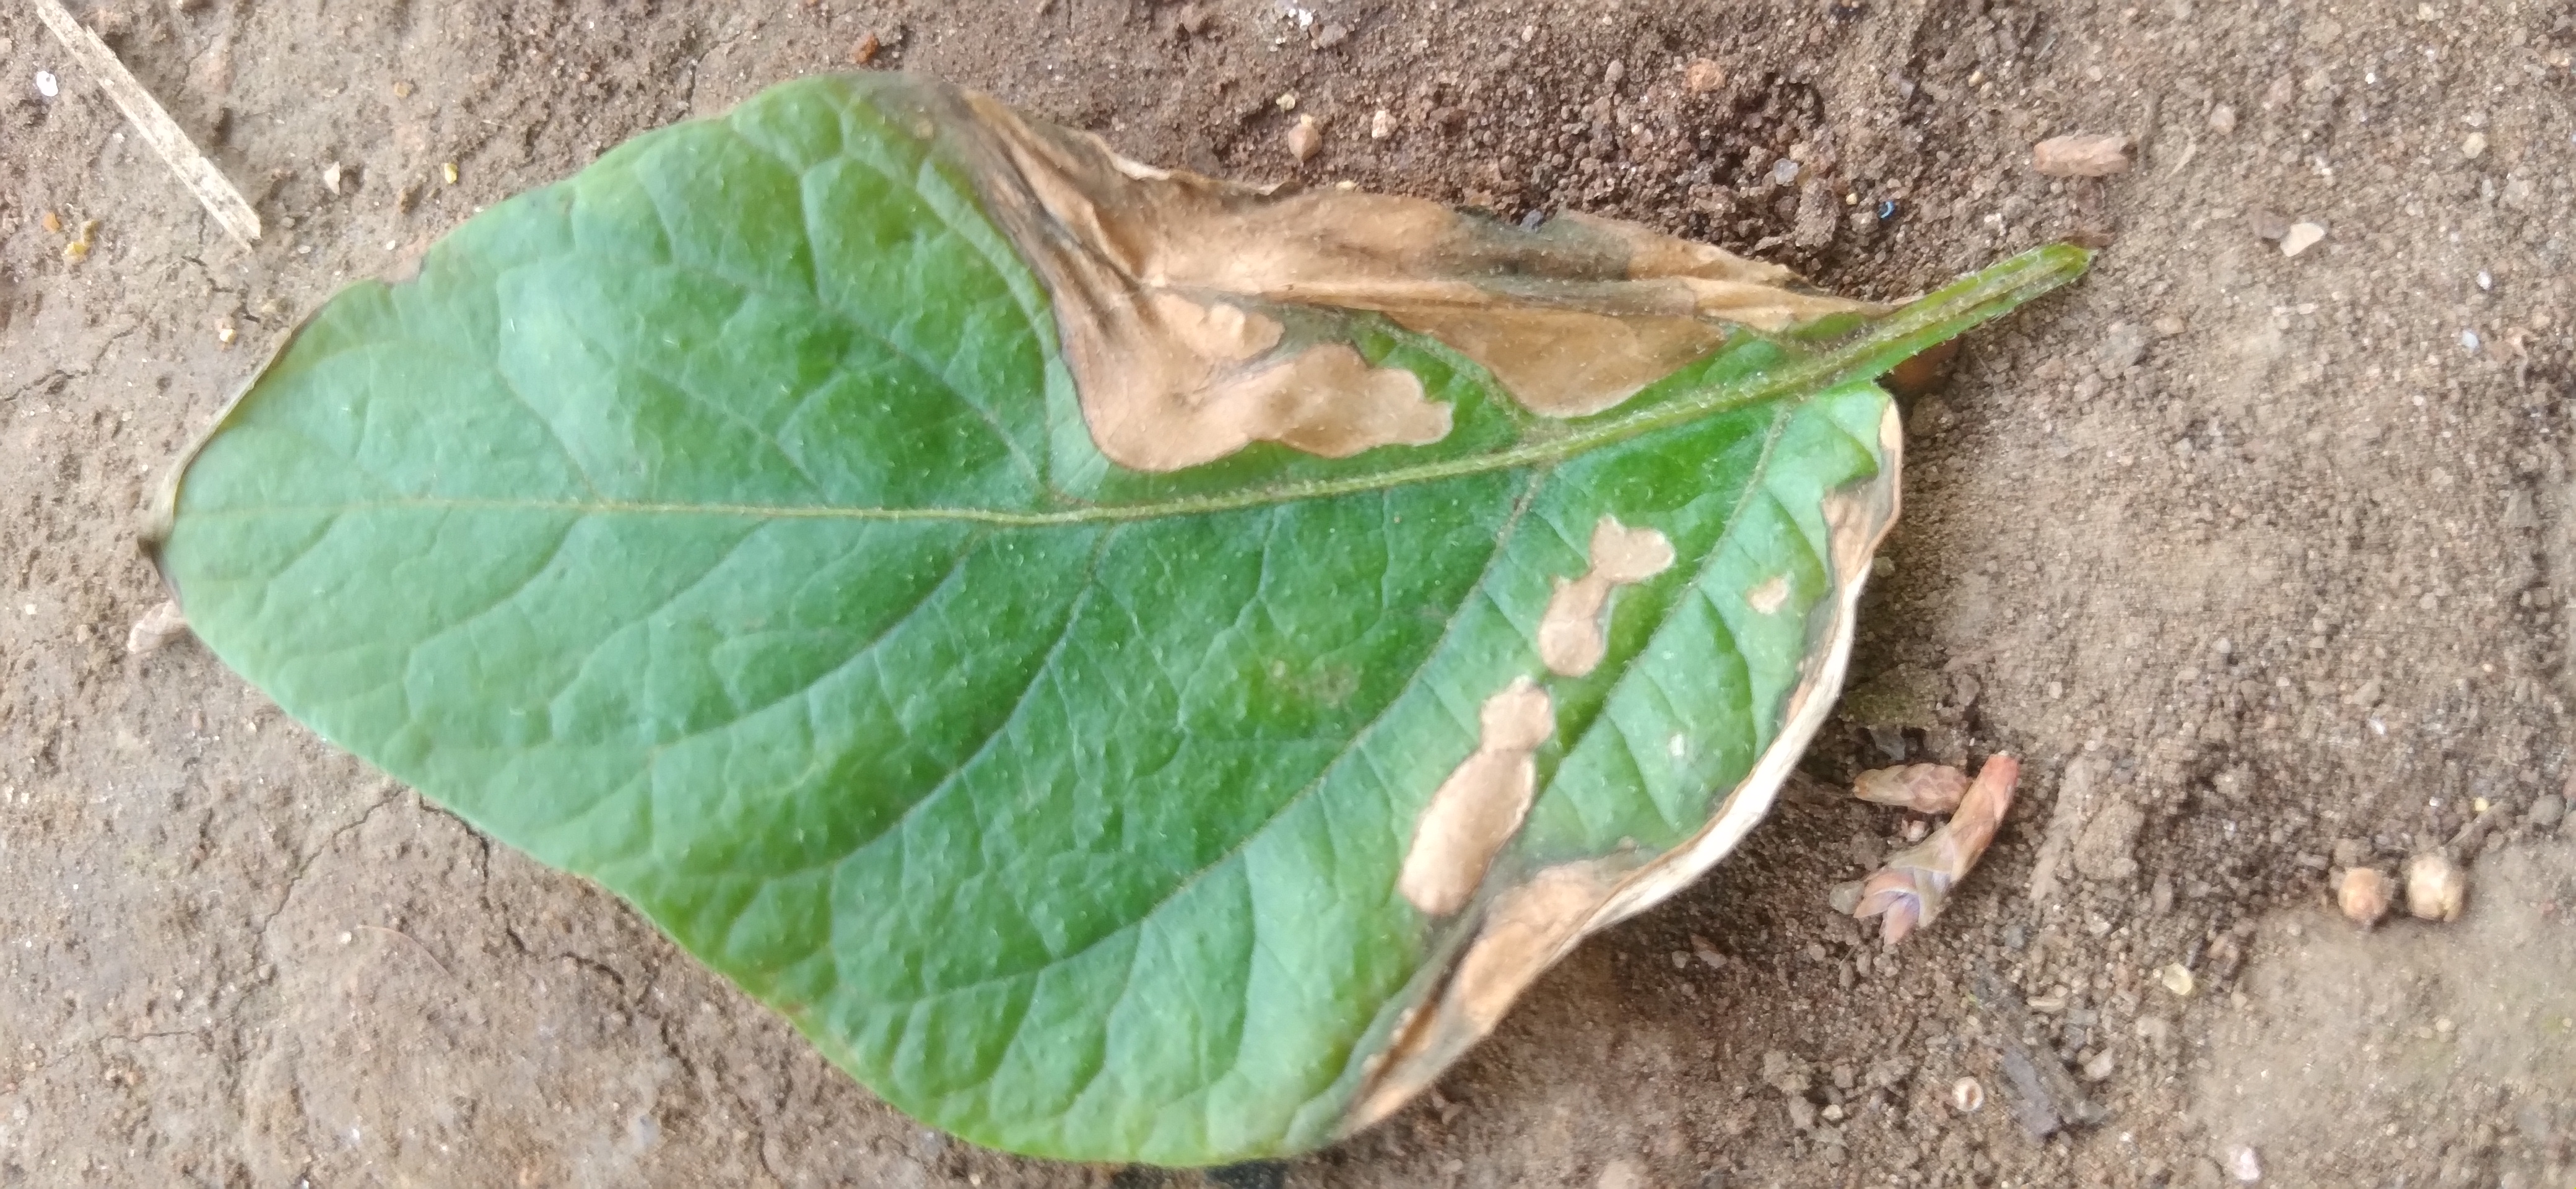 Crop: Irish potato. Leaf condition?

early blight
